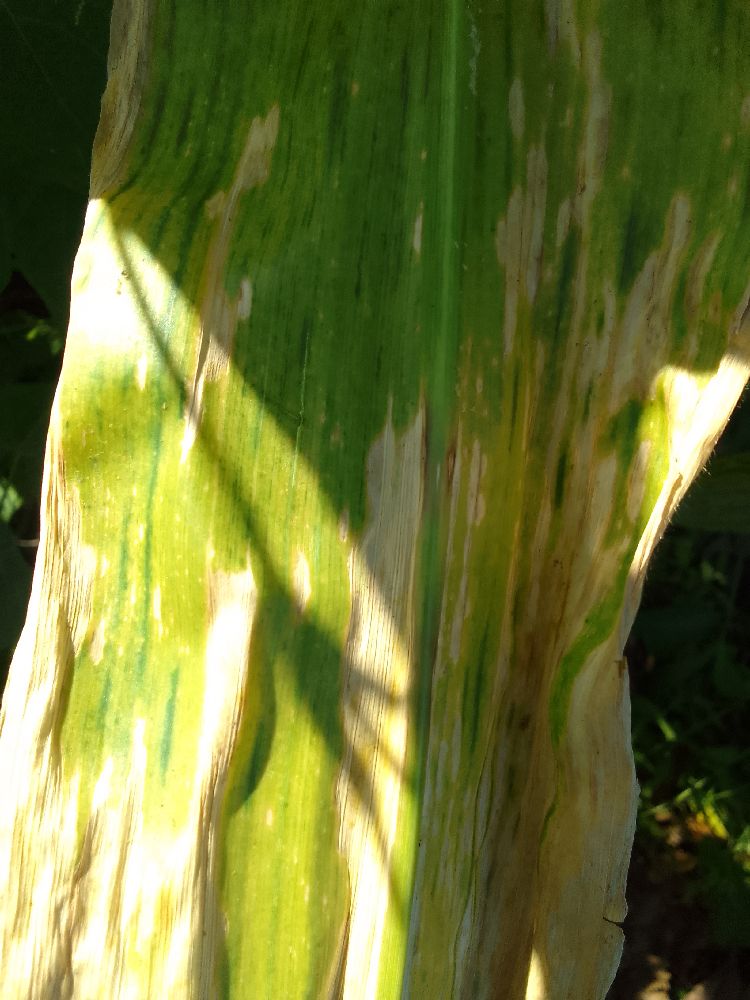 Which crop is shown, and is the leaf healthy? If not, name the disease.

maize, maize lethal necrosis
